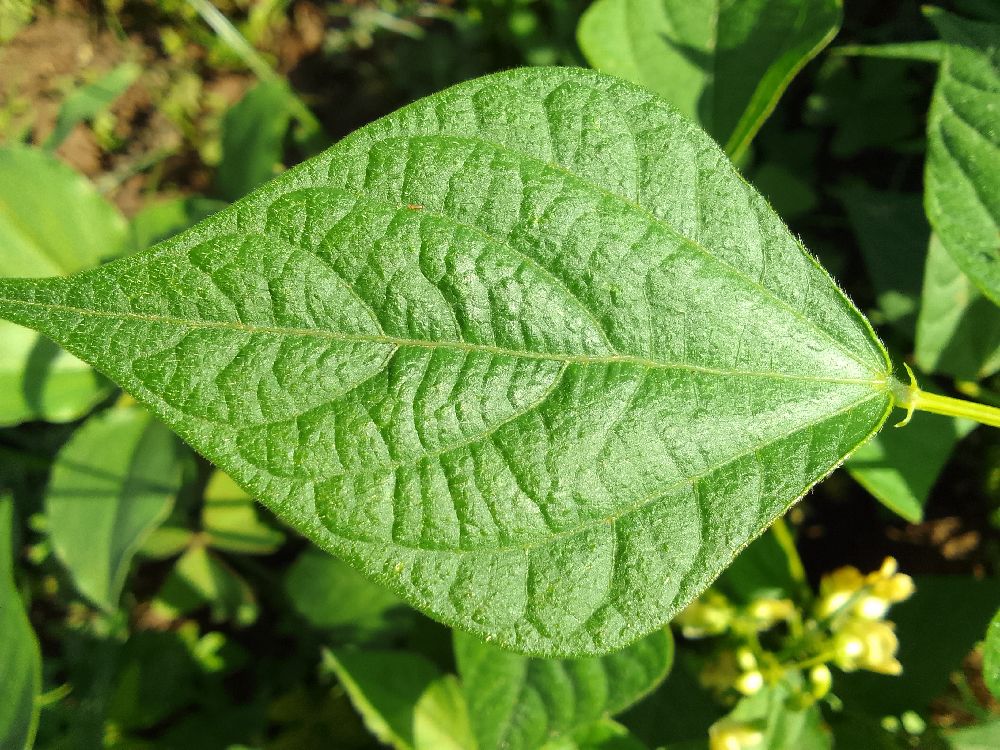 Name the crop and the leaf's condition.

common bean, healthy
